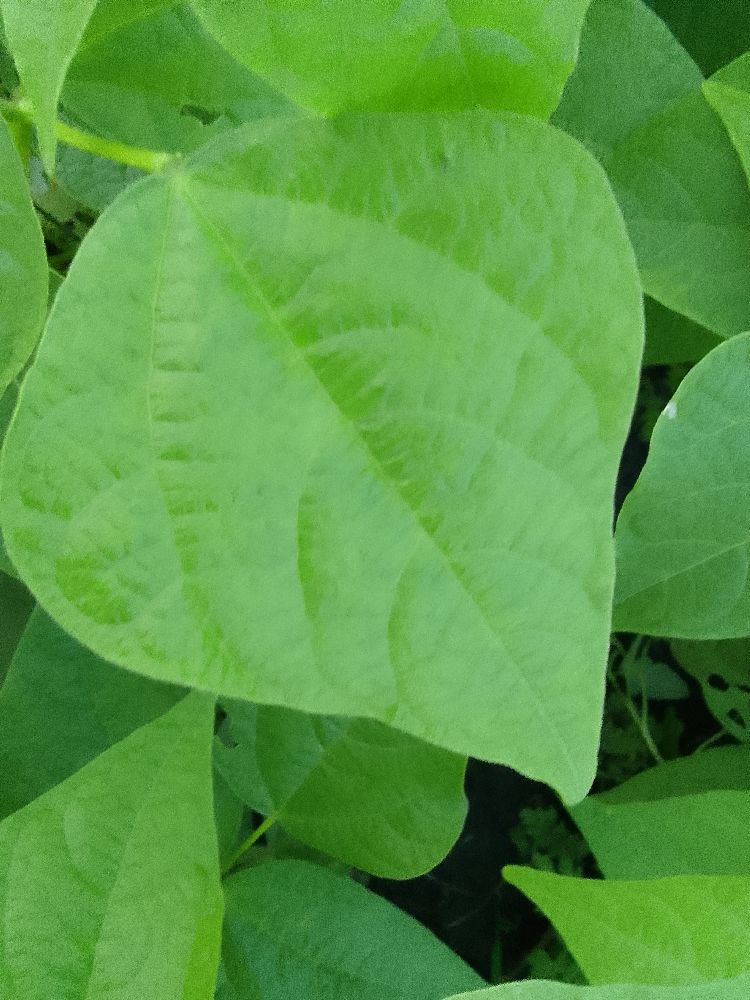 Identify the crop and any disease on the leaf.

common bean, healthy
